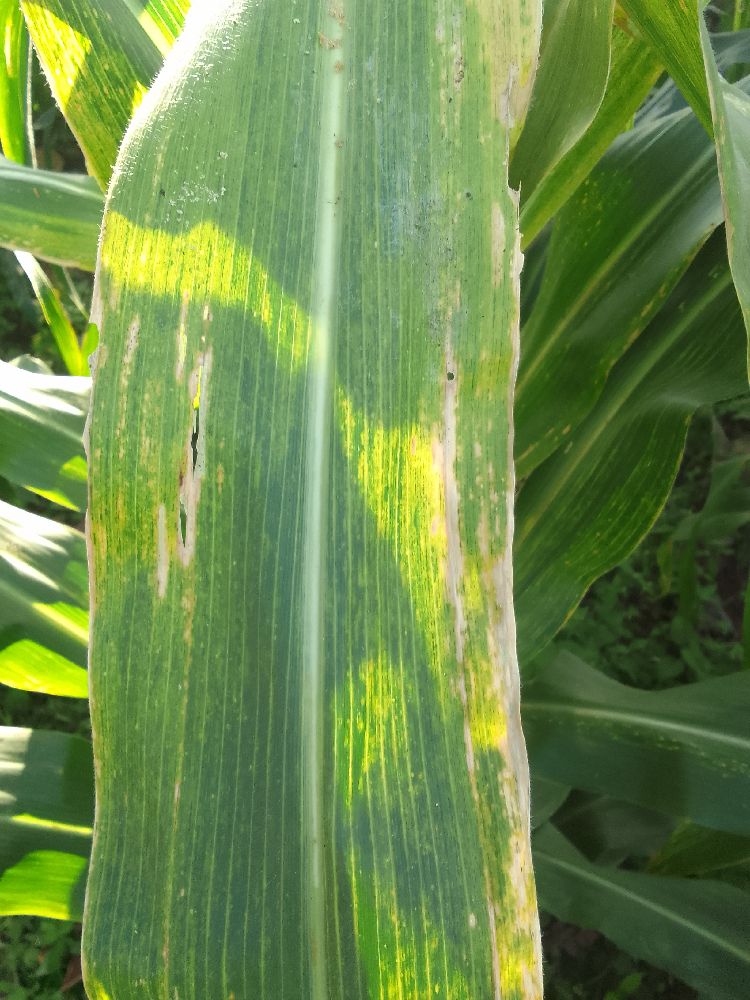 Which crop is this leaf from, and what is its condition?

maize, maize lethal necrosis
